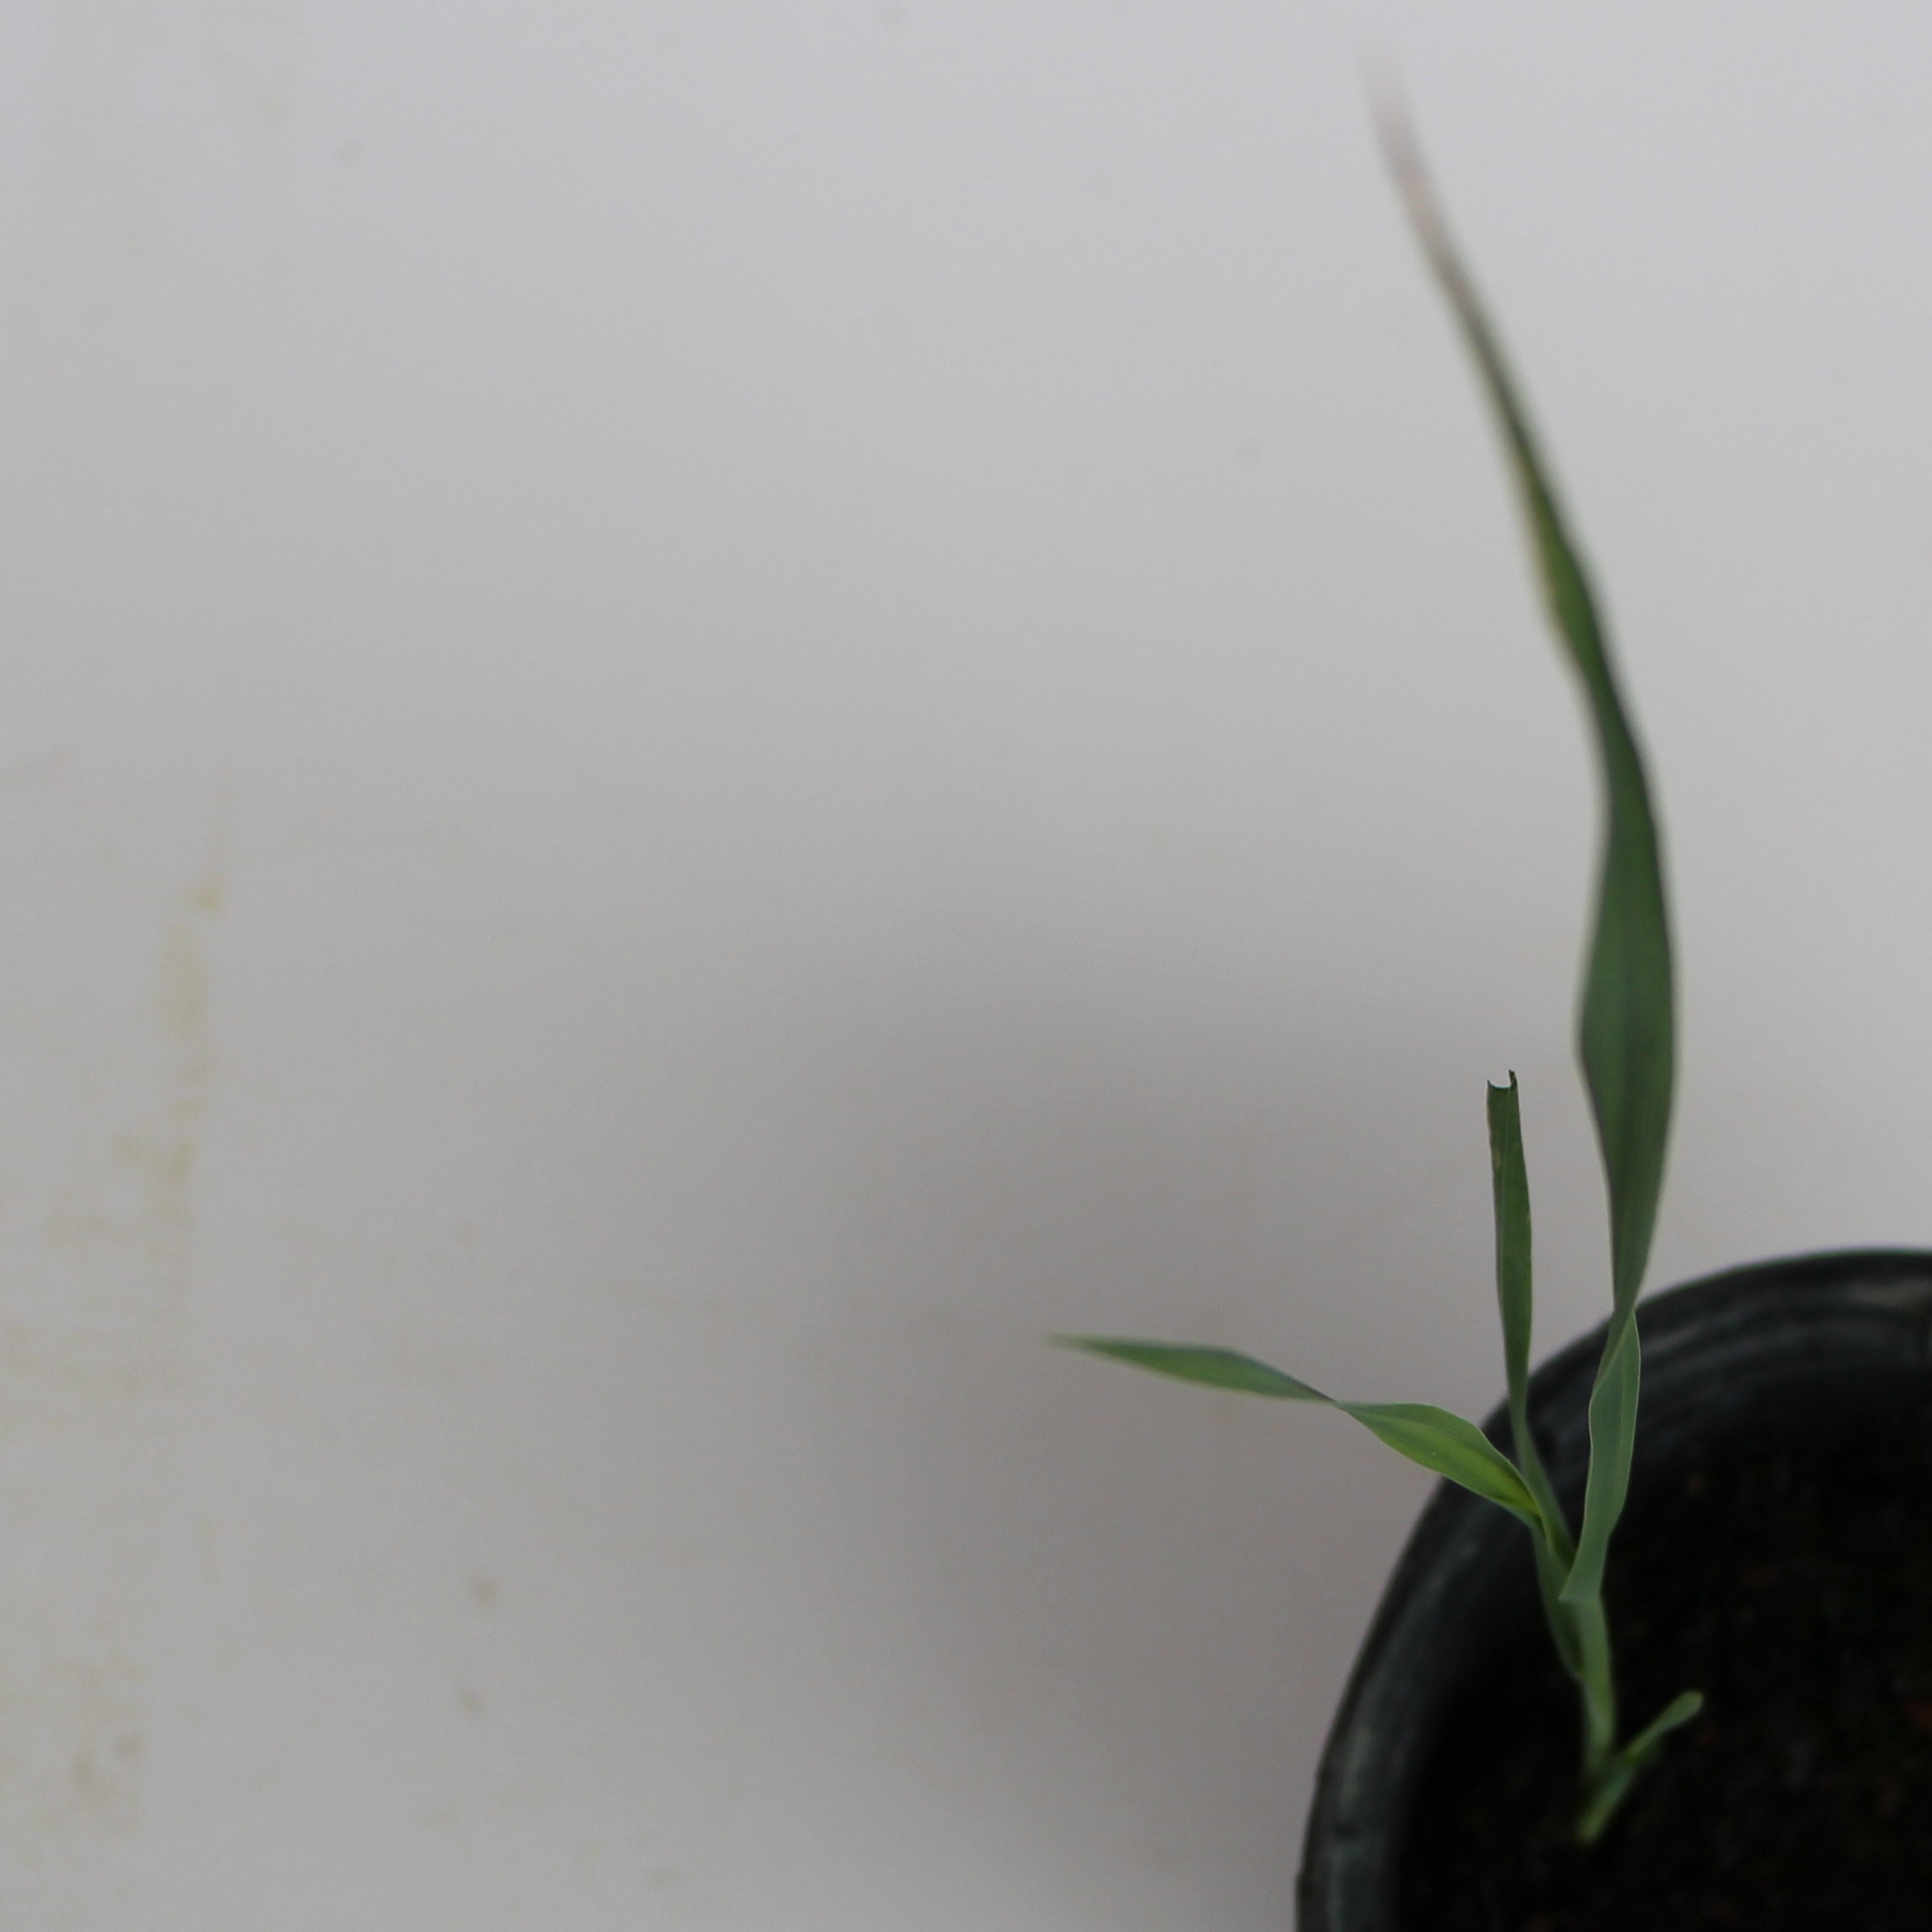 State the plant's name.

Avena sterilis
